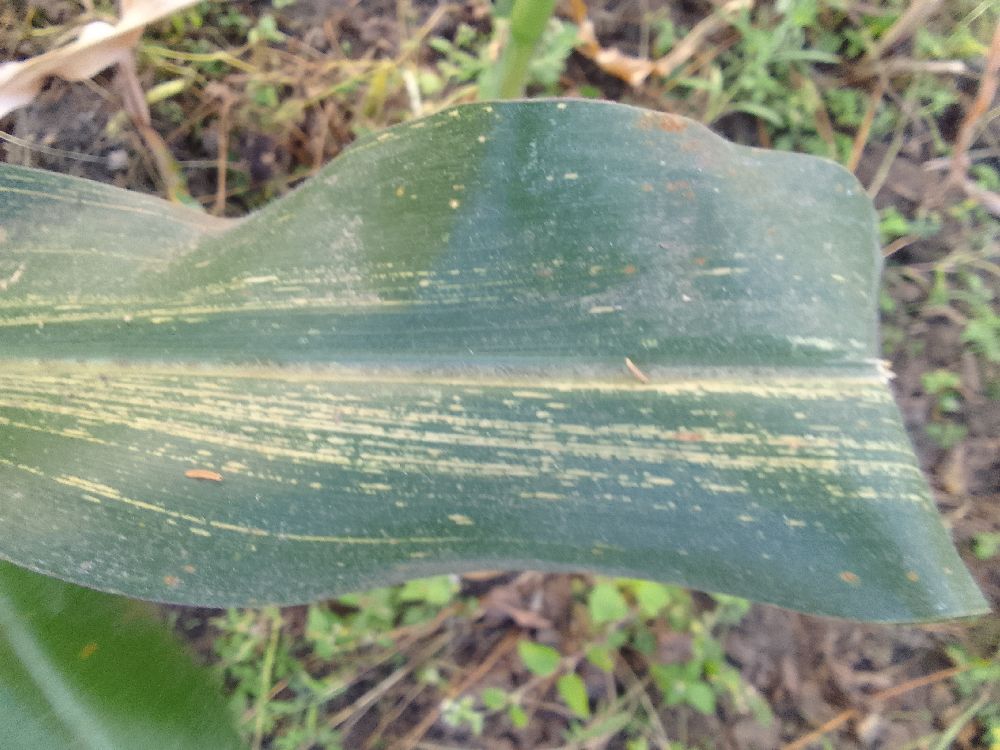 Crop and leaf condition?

maize, maize streak virus
